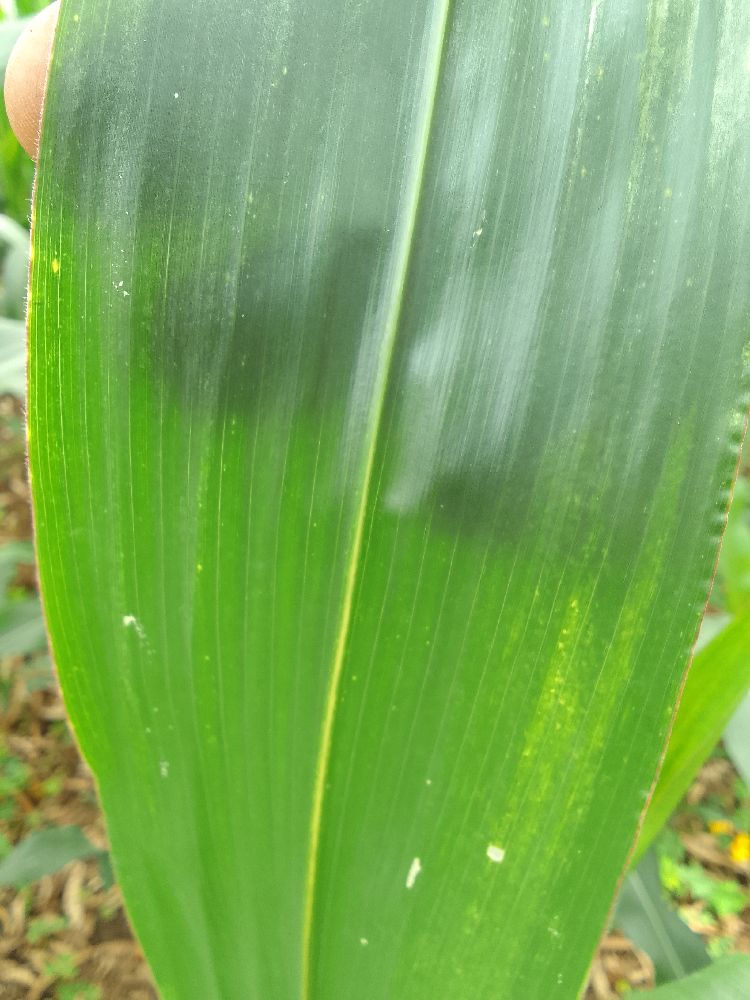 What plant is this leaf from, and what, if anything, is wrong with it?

maize, healthy
